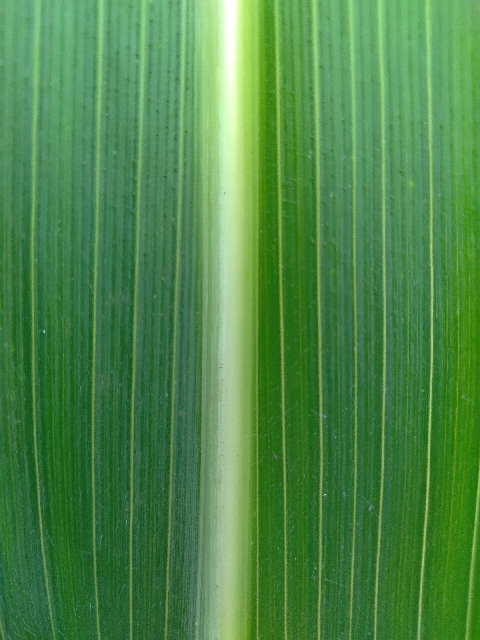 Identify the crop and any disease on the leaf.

maize, healthy
